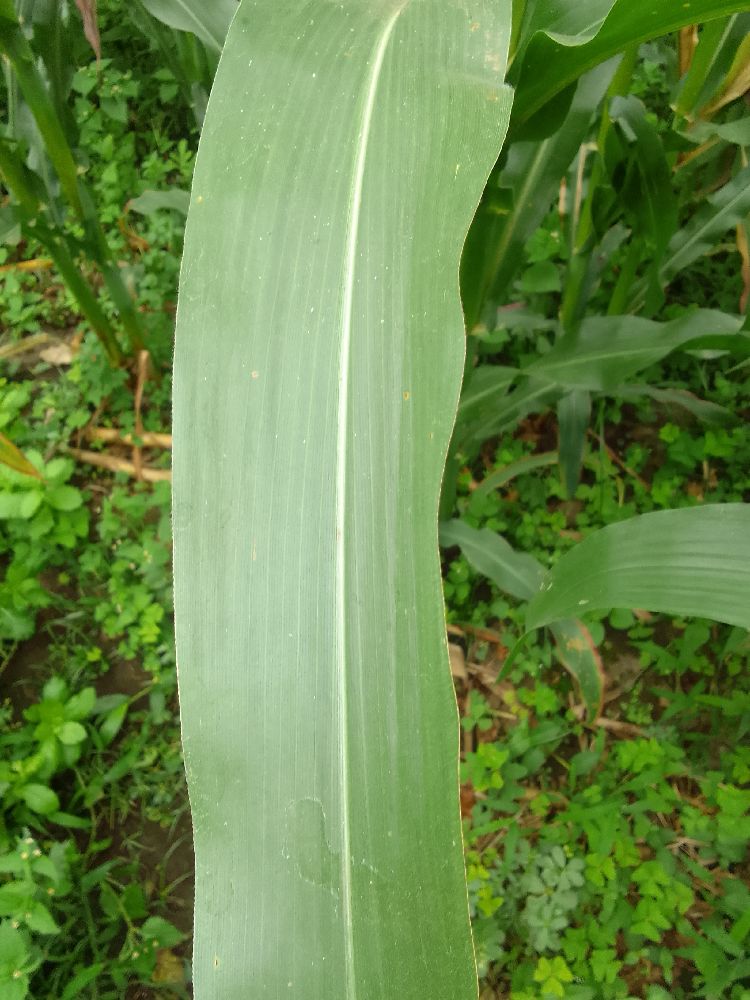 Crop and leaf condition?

maize, healthy
